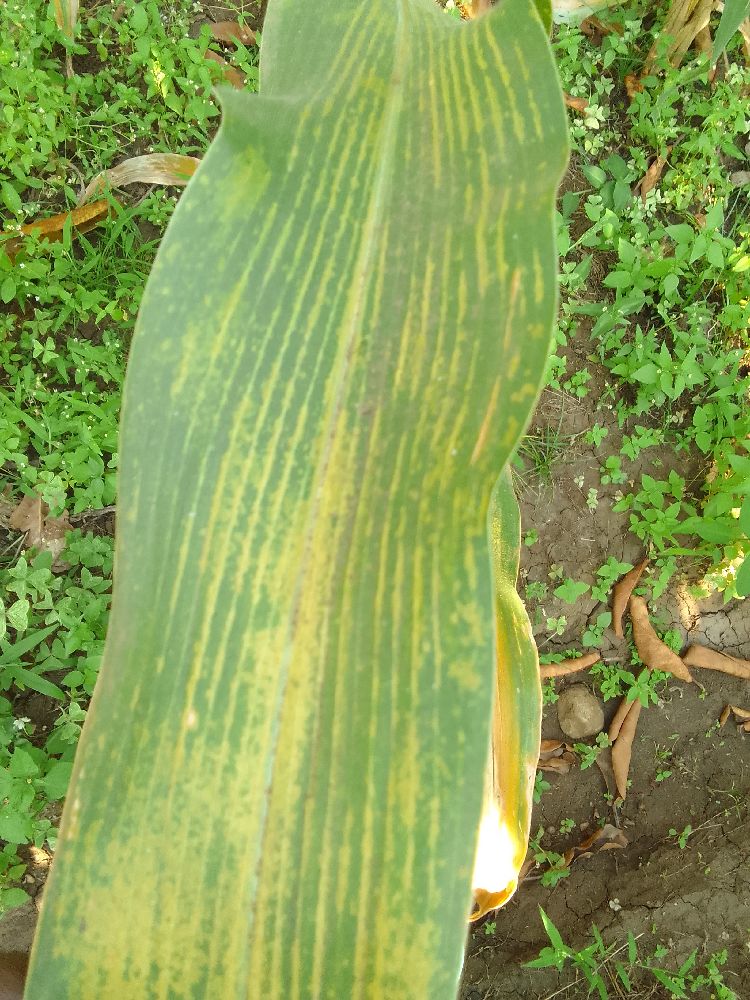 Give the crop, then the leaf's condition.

maize, maize lethal necrosis
